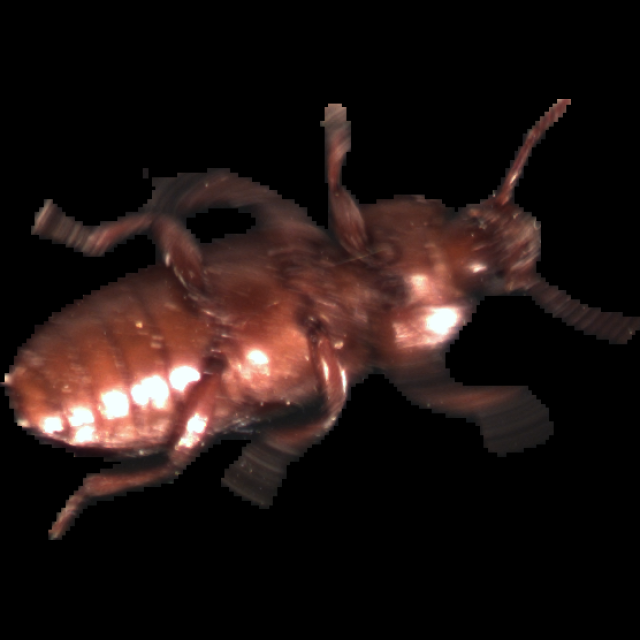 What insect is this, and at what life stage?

mealworm beetle
